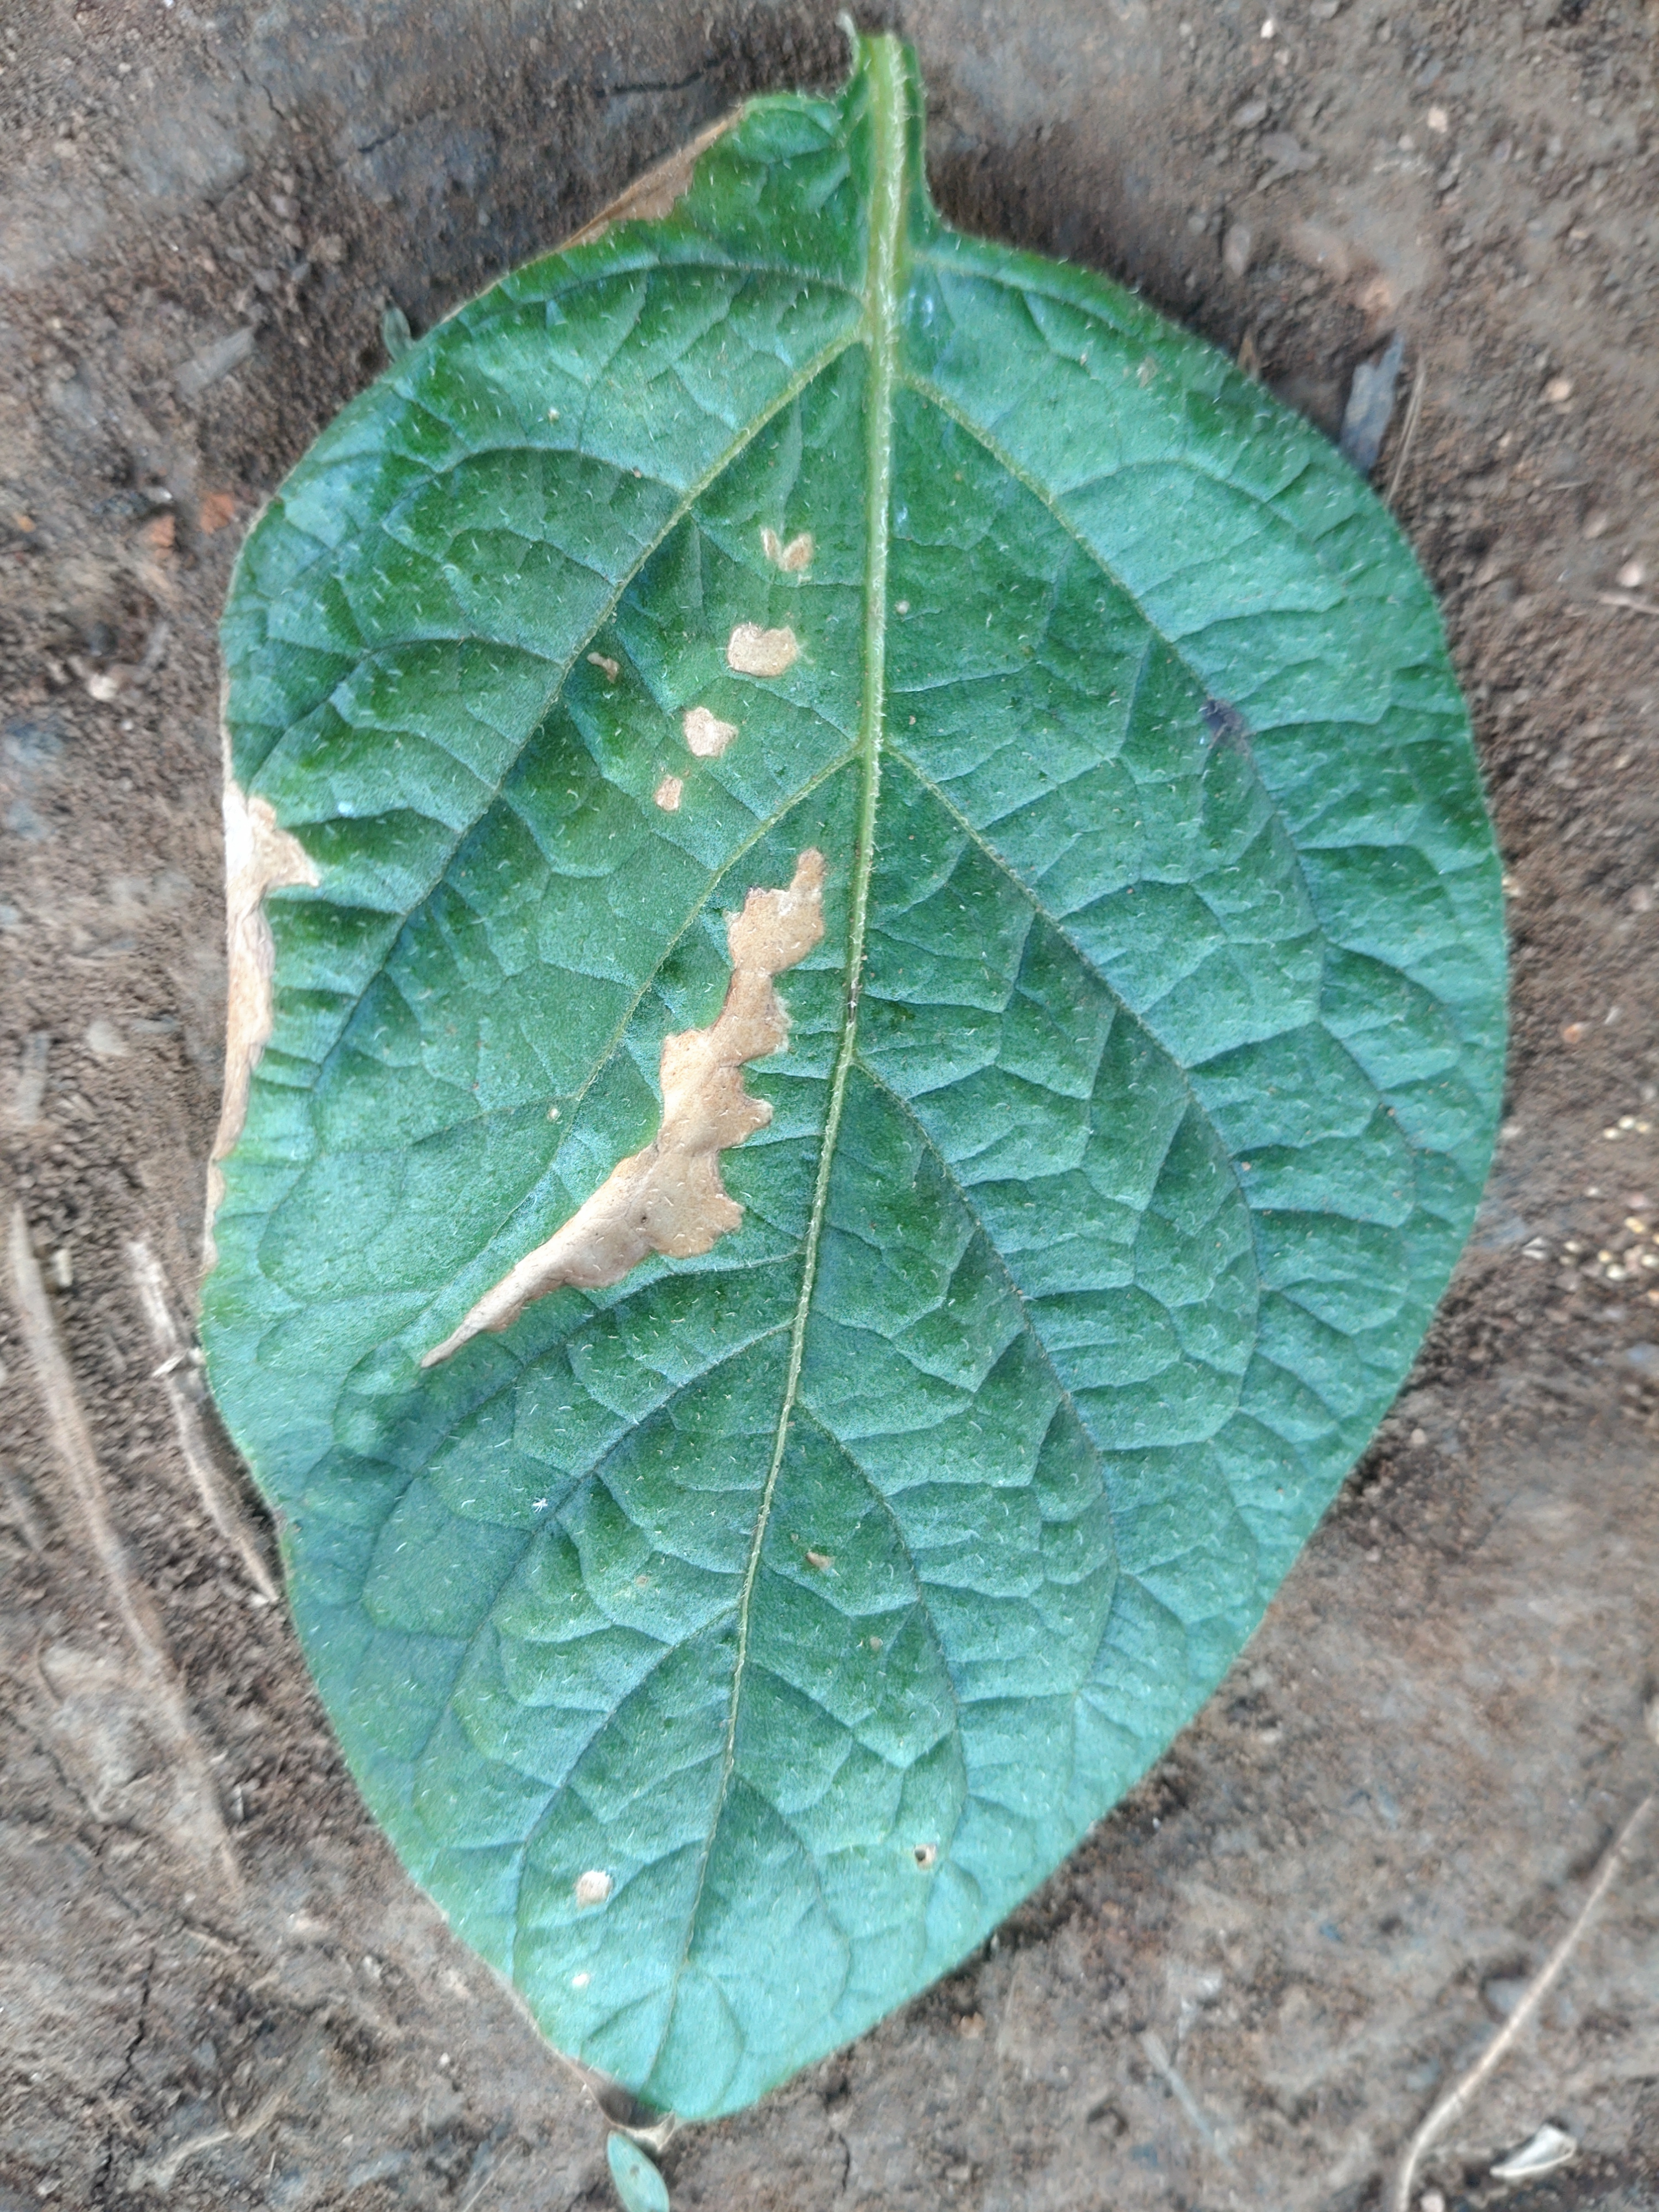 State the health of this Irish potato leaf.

early blight
